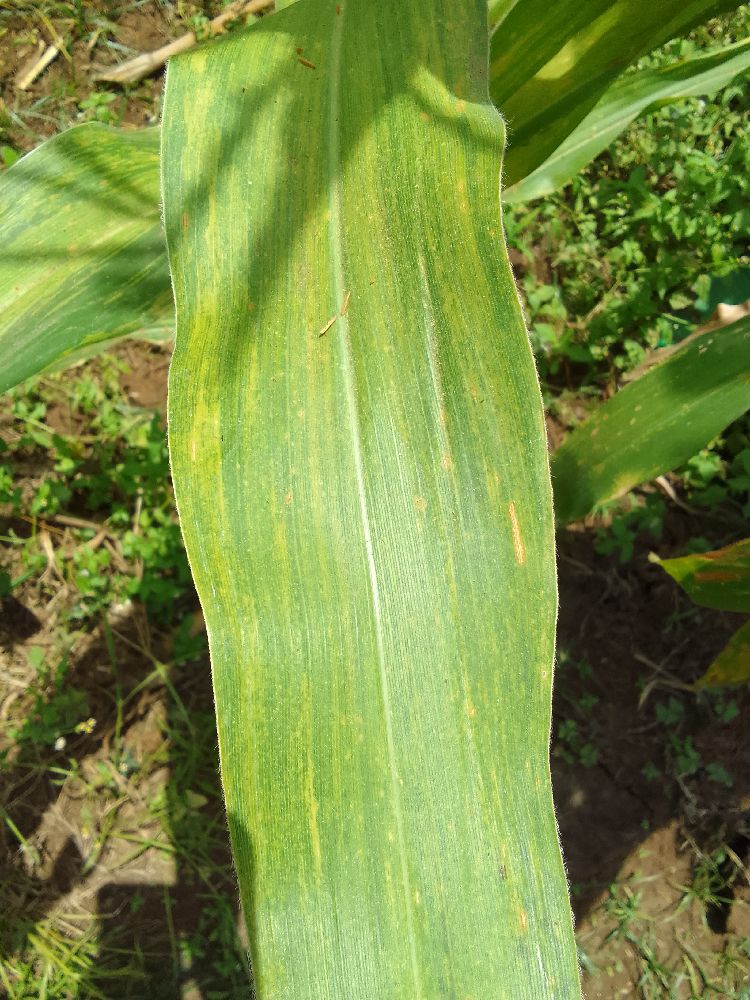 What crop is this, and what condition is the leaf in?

maize, maize lethal necrosis
